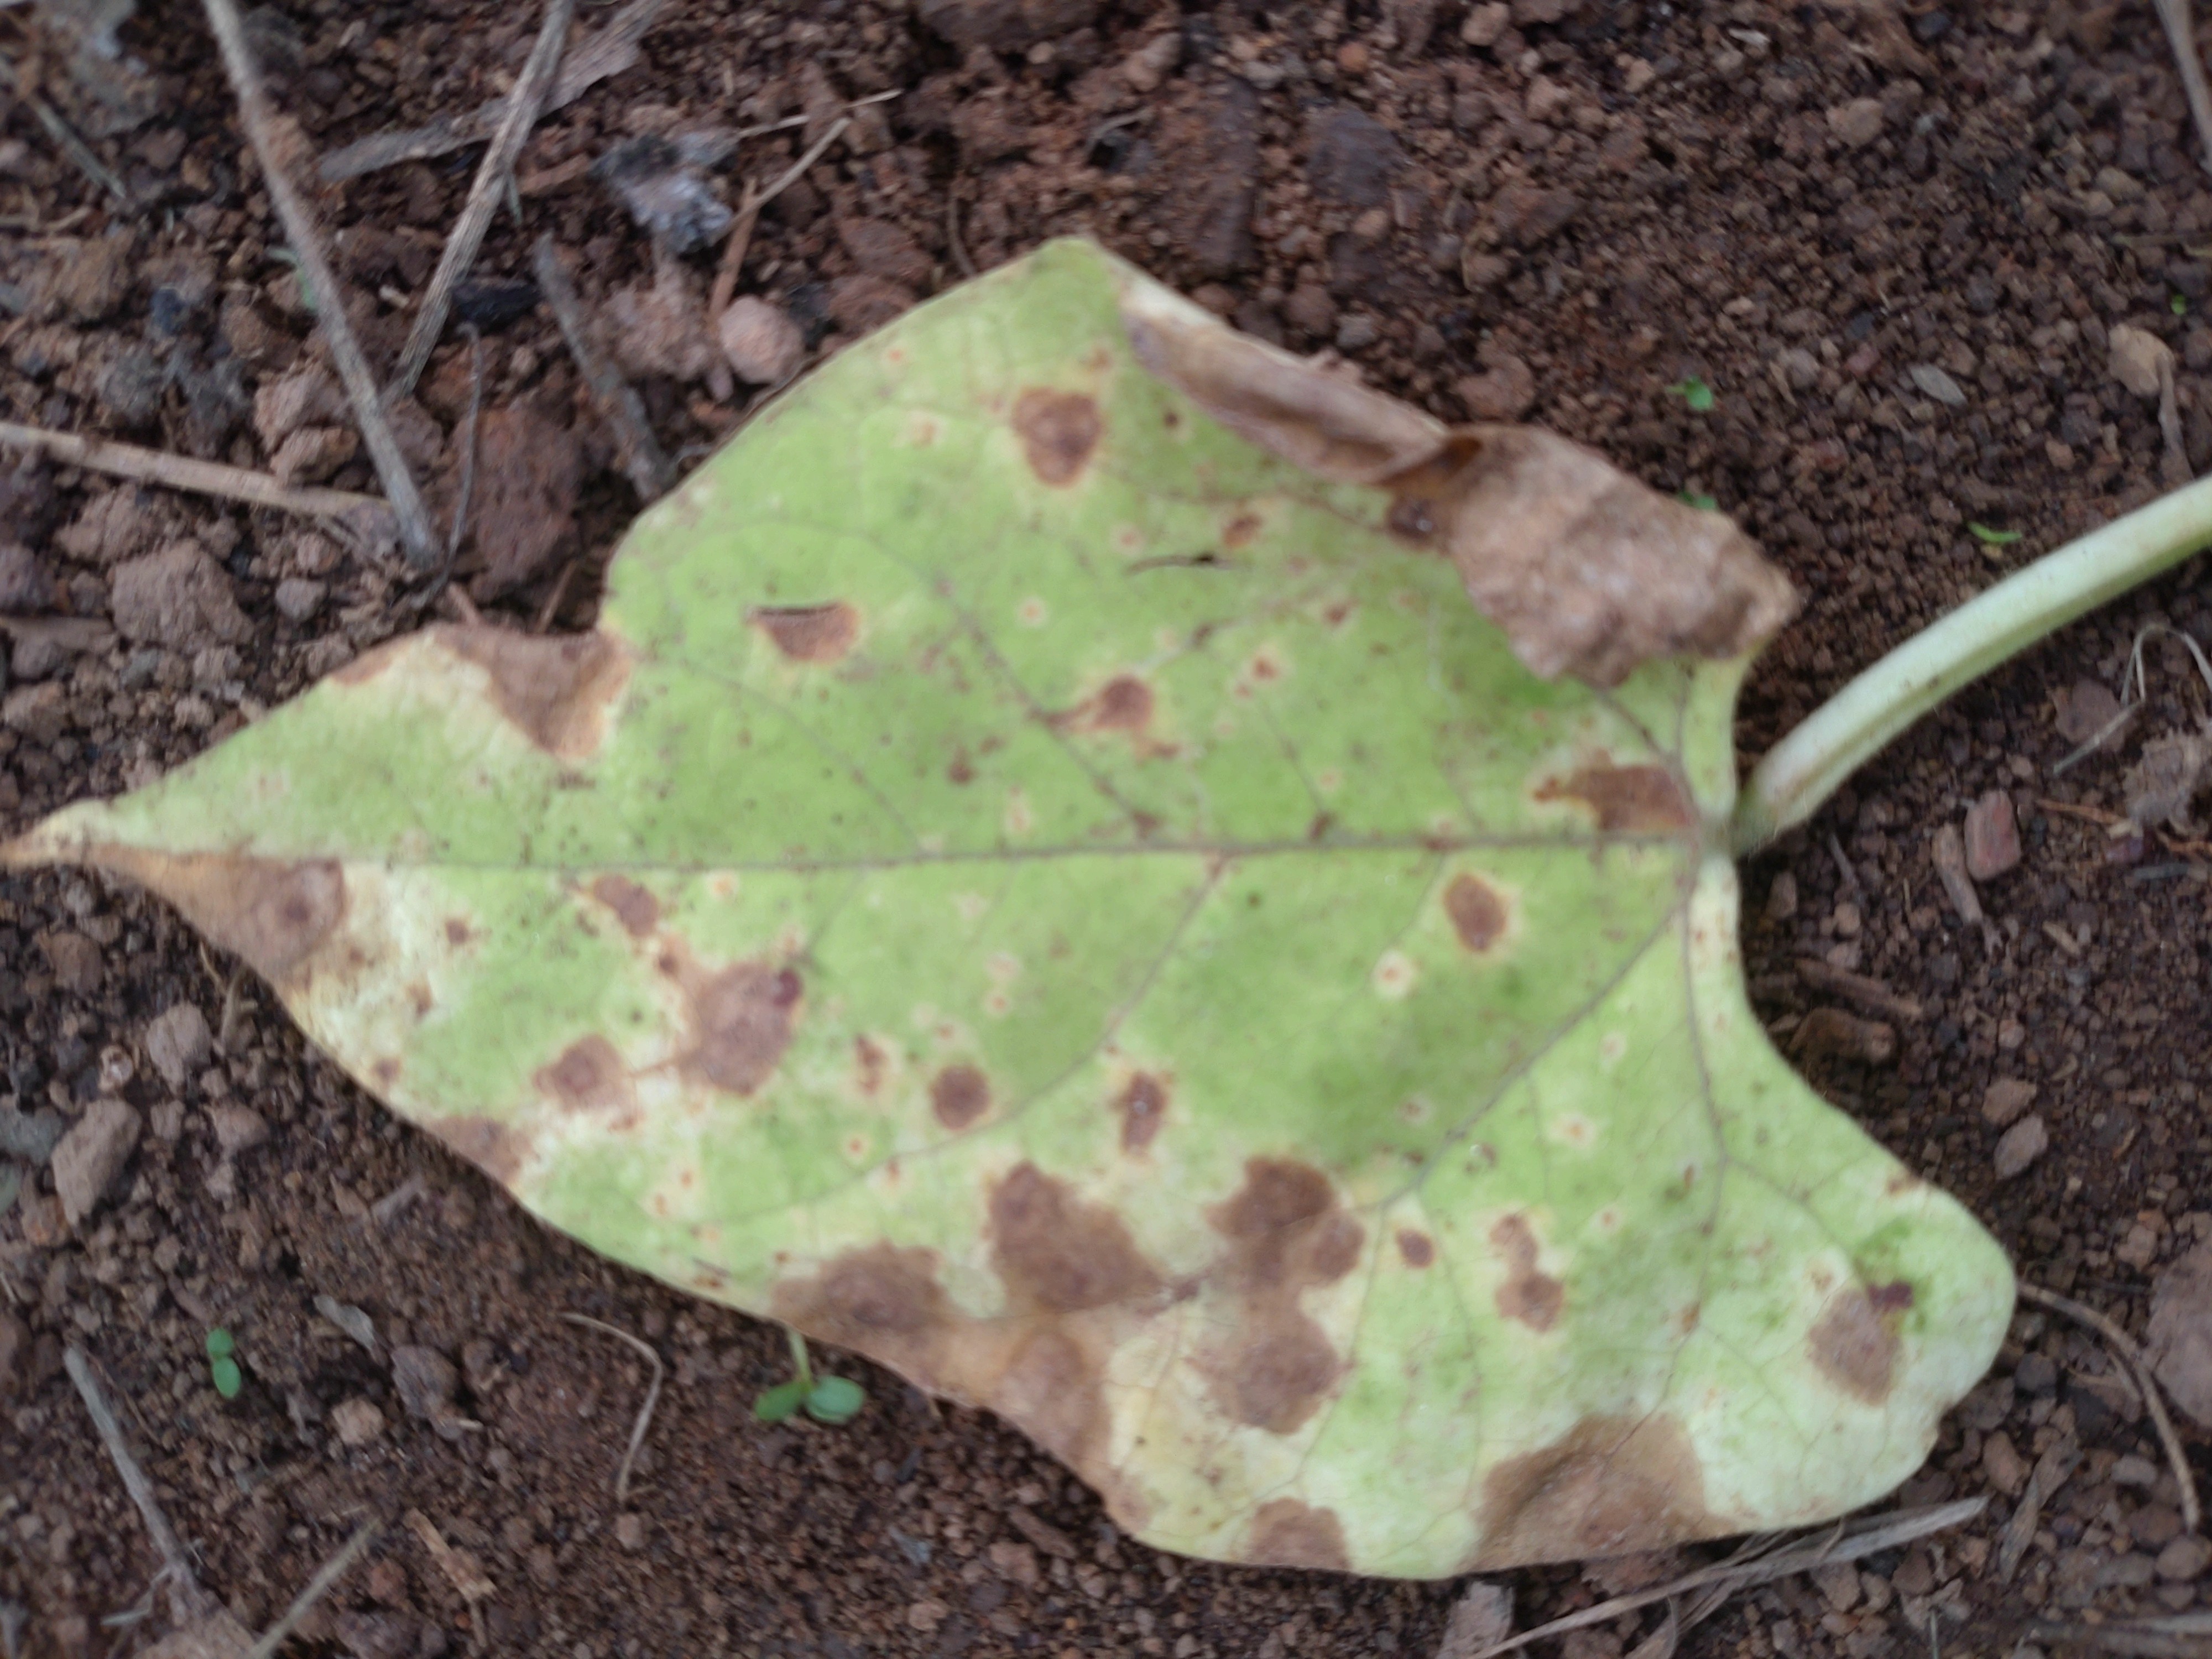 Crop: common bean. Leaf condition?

anthracnose
